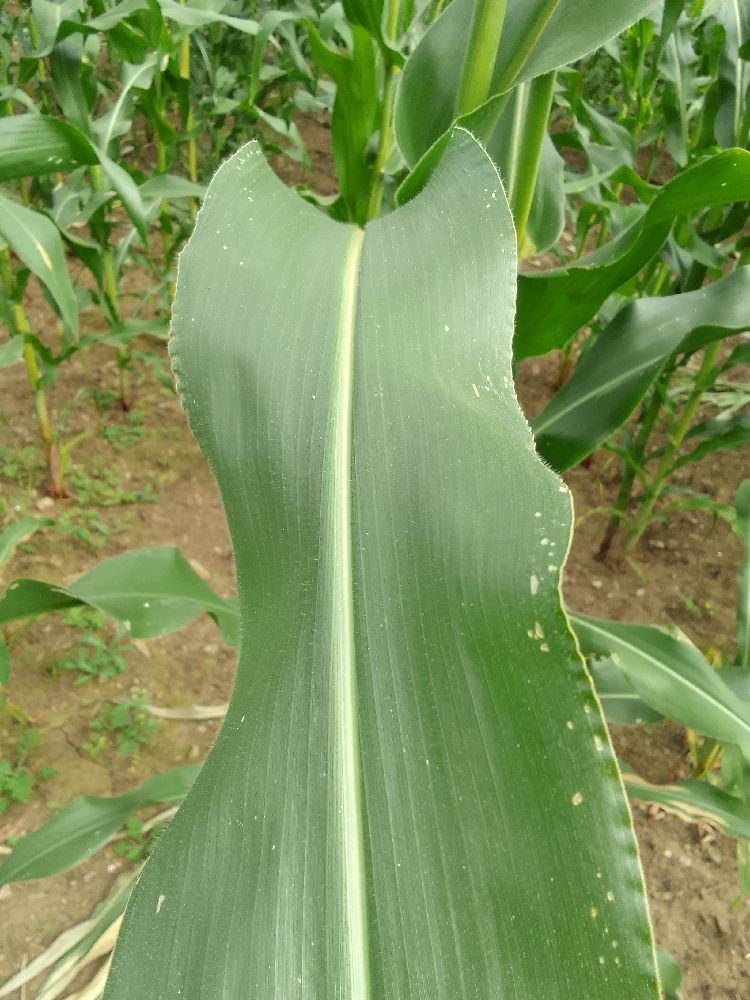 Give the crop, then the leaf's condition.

maize, healthy
